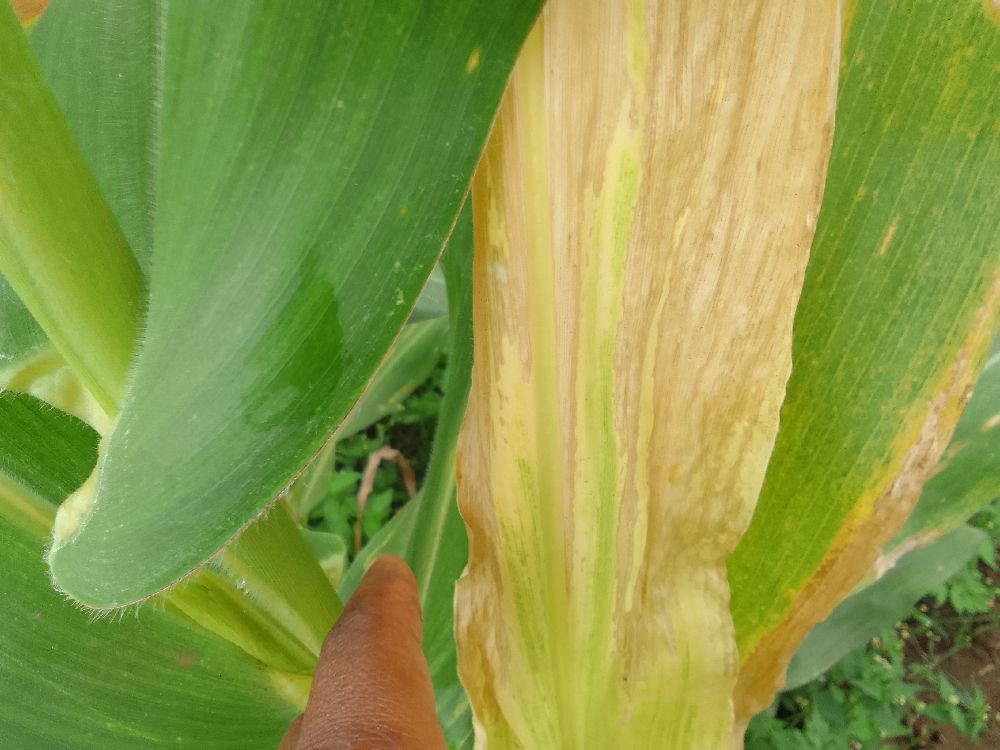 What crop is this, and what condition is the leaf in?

maize, maize lethal necrosis
